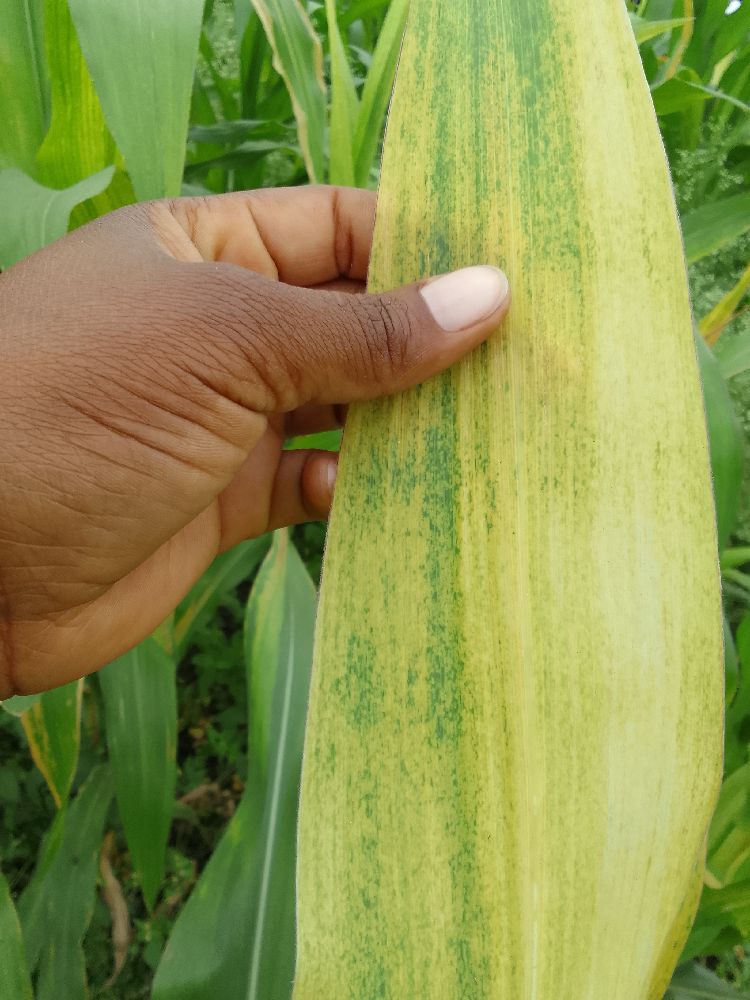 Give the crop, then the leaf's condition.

maize, maize lethal necrosis
